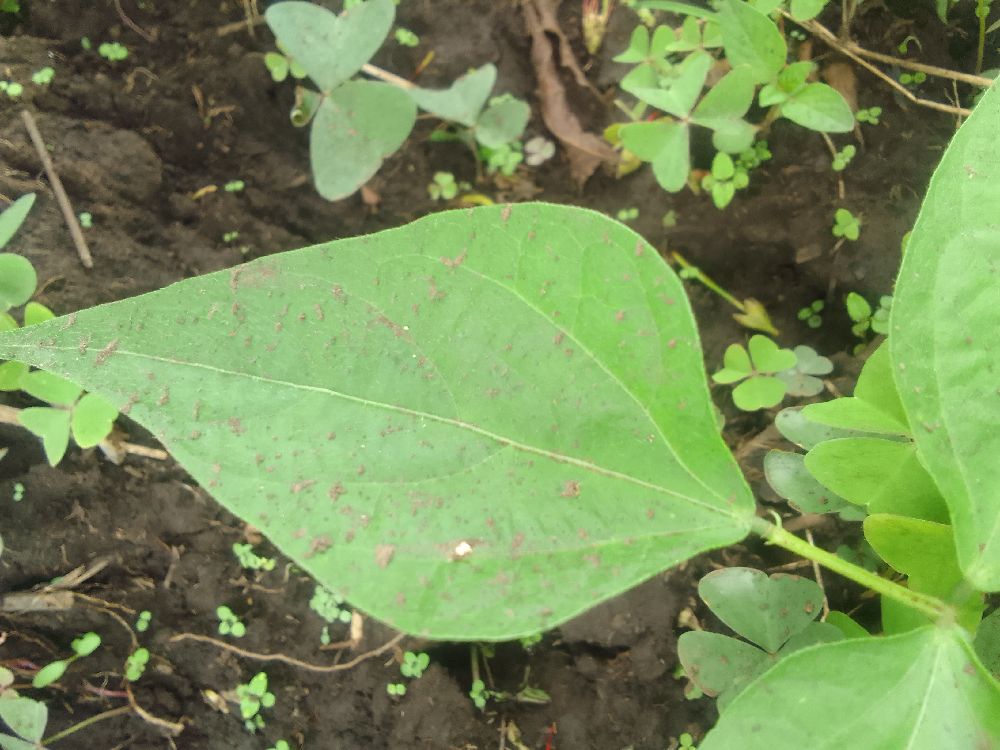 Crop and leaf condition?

common bean, healthy
